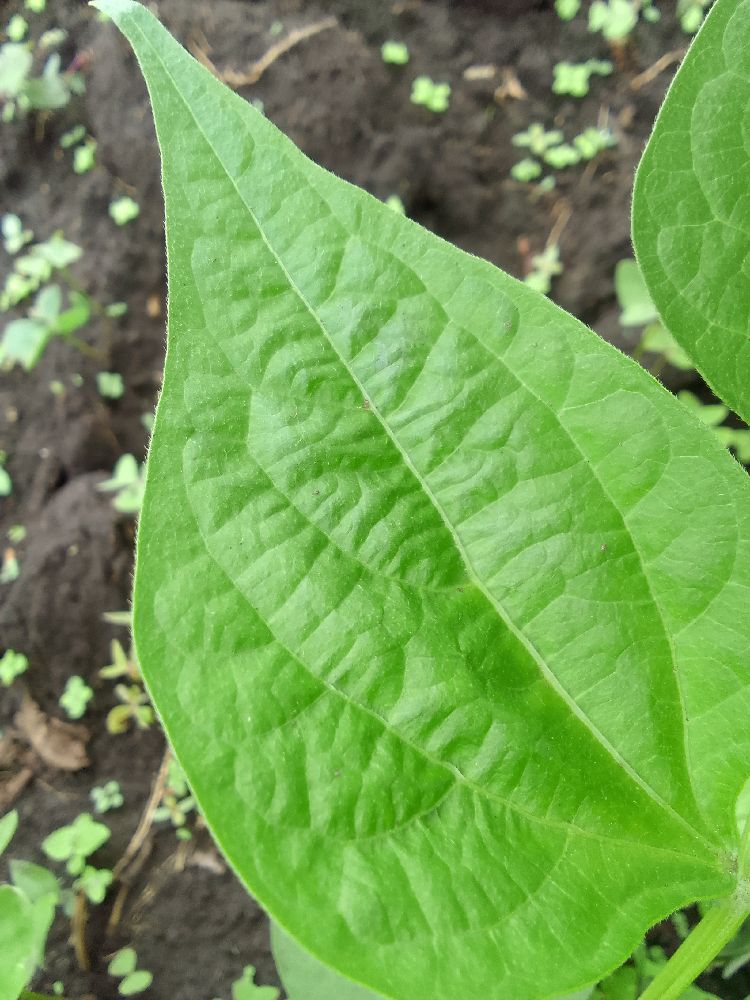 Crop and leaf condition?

common bean, healthy
